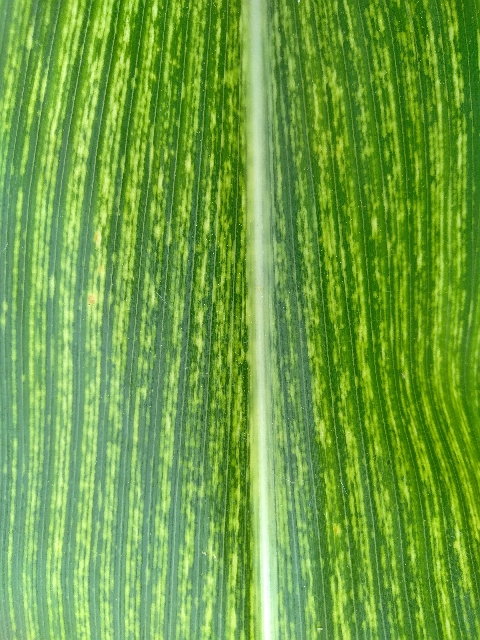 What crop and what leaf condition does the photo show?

maize, maize streak virus
